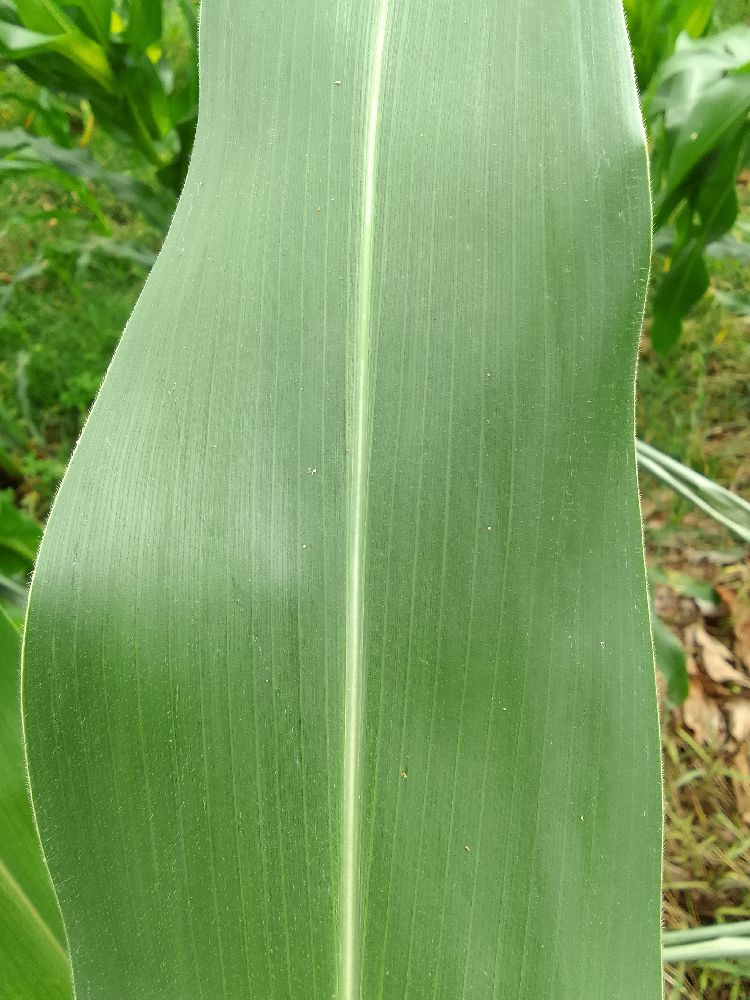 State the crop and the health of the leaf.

maize, healthy
